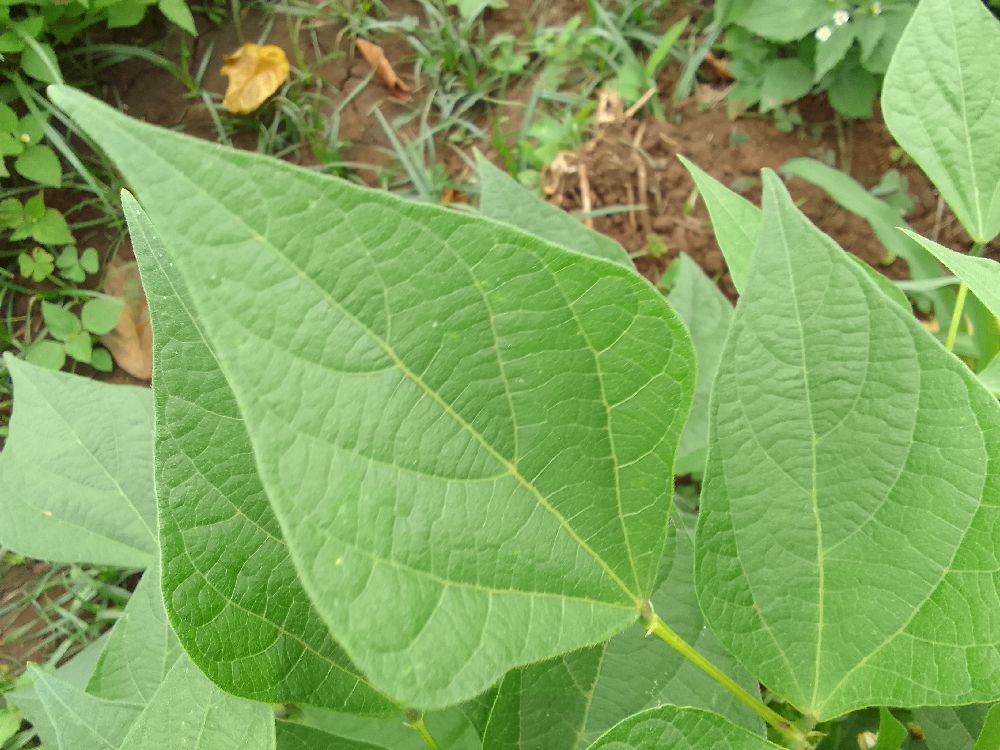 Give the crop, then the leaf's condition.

common bean, healthy
